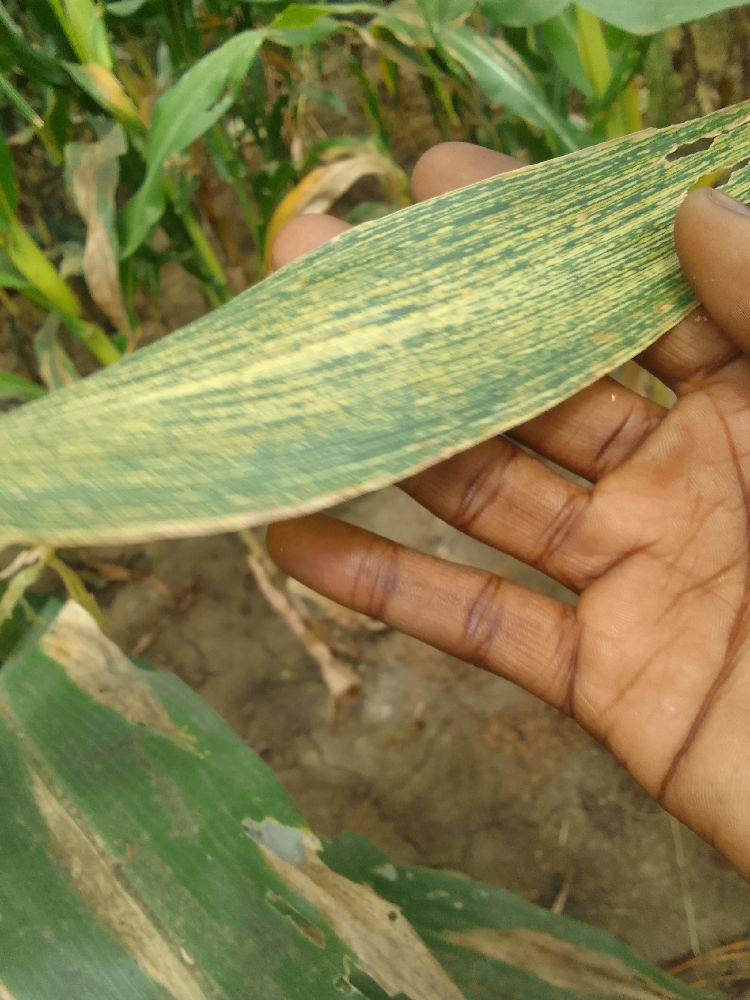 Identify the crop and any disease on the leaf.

maize, maize streak virus
